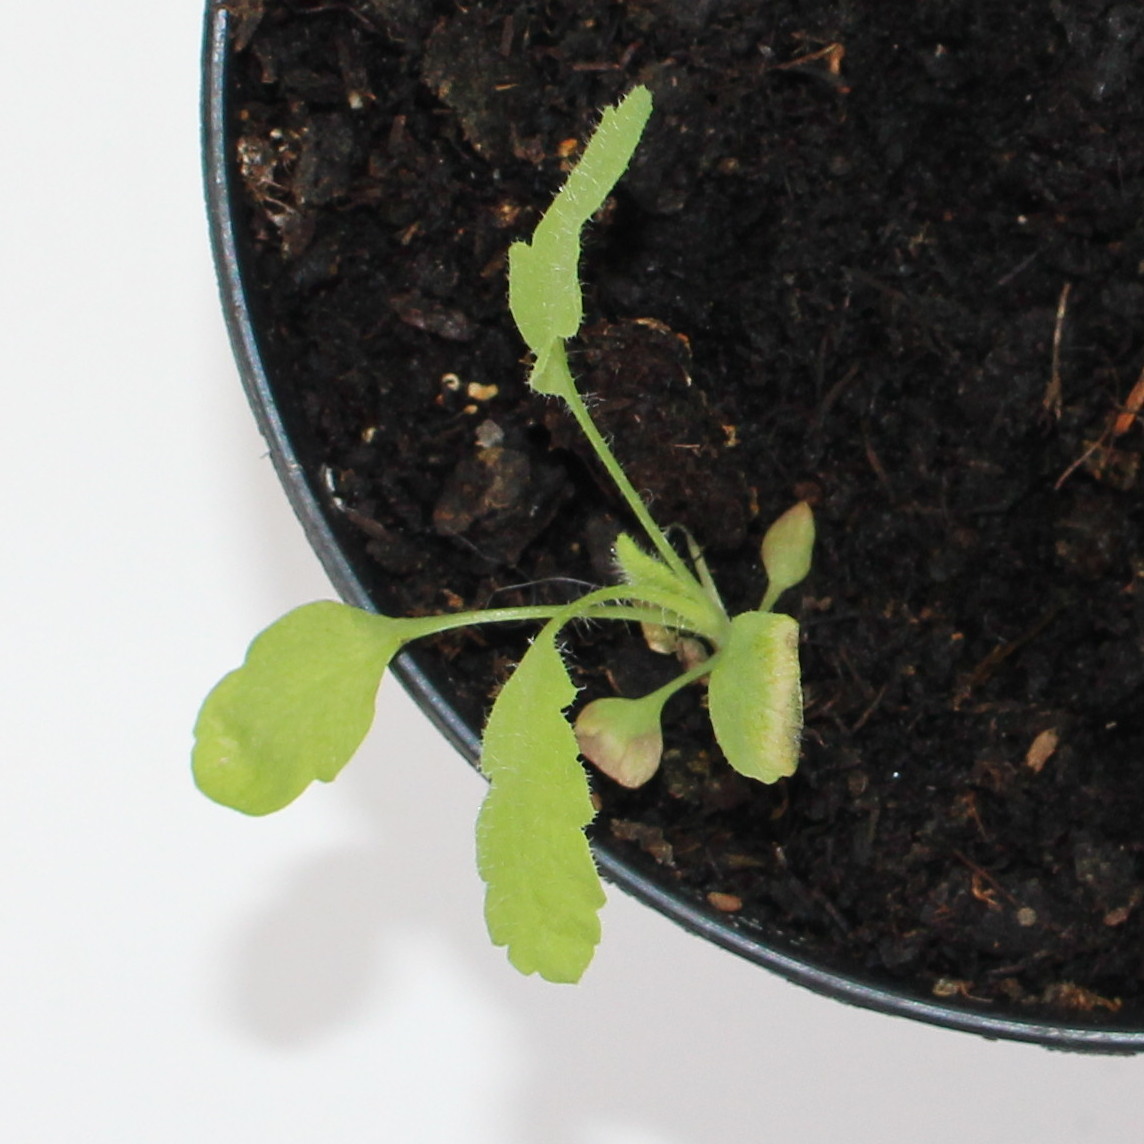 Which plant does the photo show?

Papaver rhoeas
